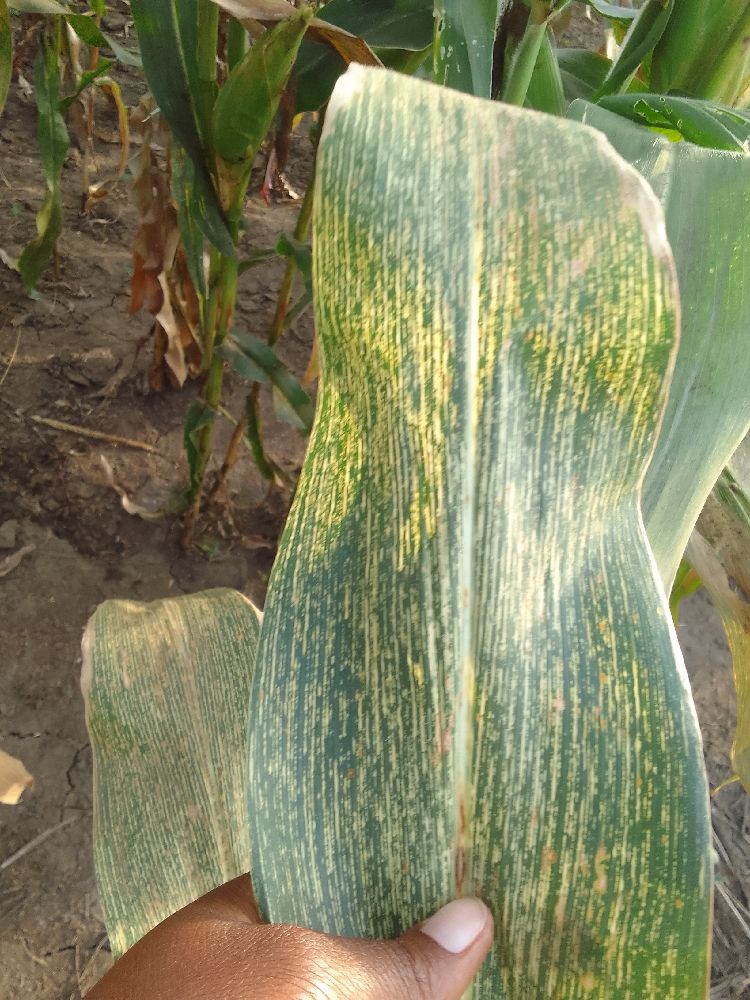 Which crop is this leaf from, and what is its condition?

maize, maize streak virus
